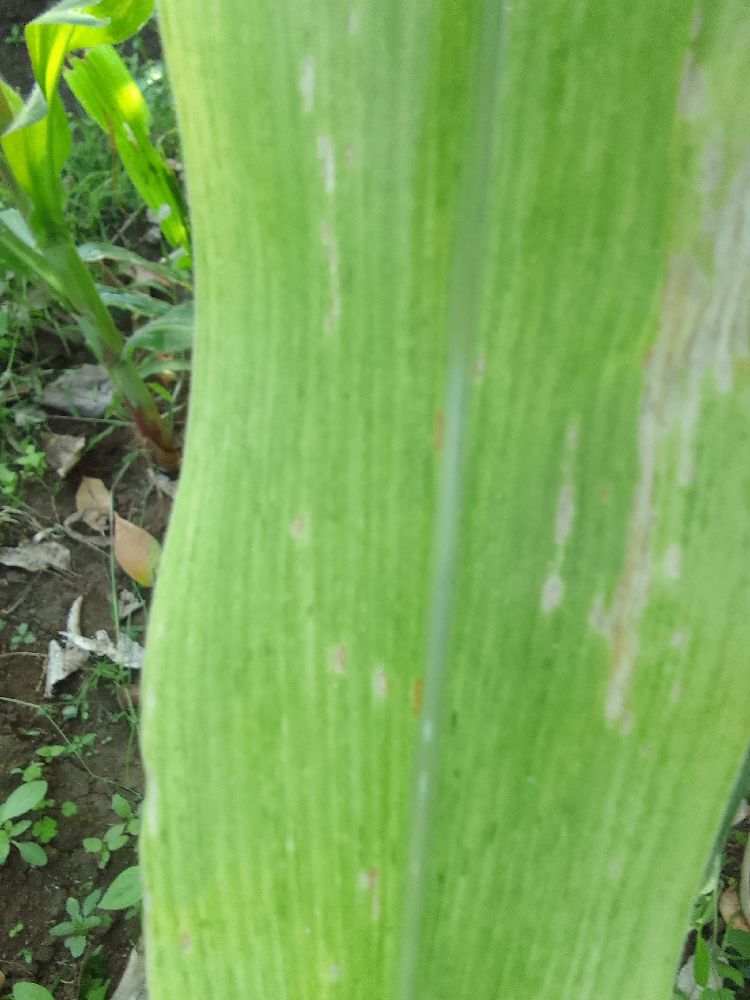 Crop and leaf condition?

maize, maize lethal necrosis
